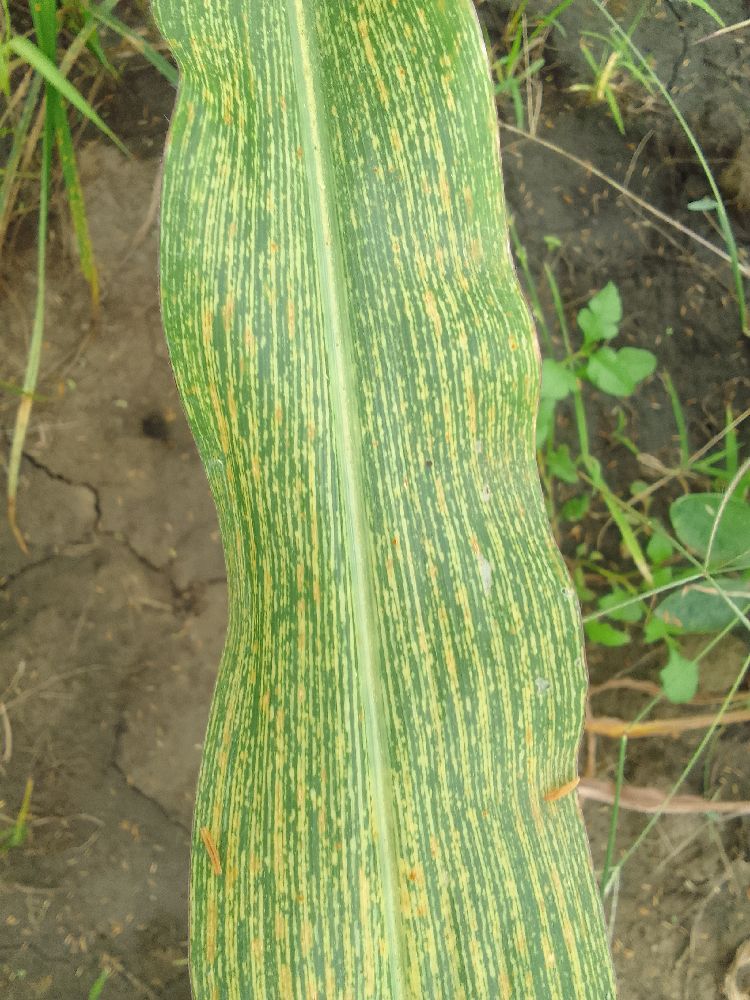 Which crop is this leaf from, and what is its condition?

maize, maize streak virus
